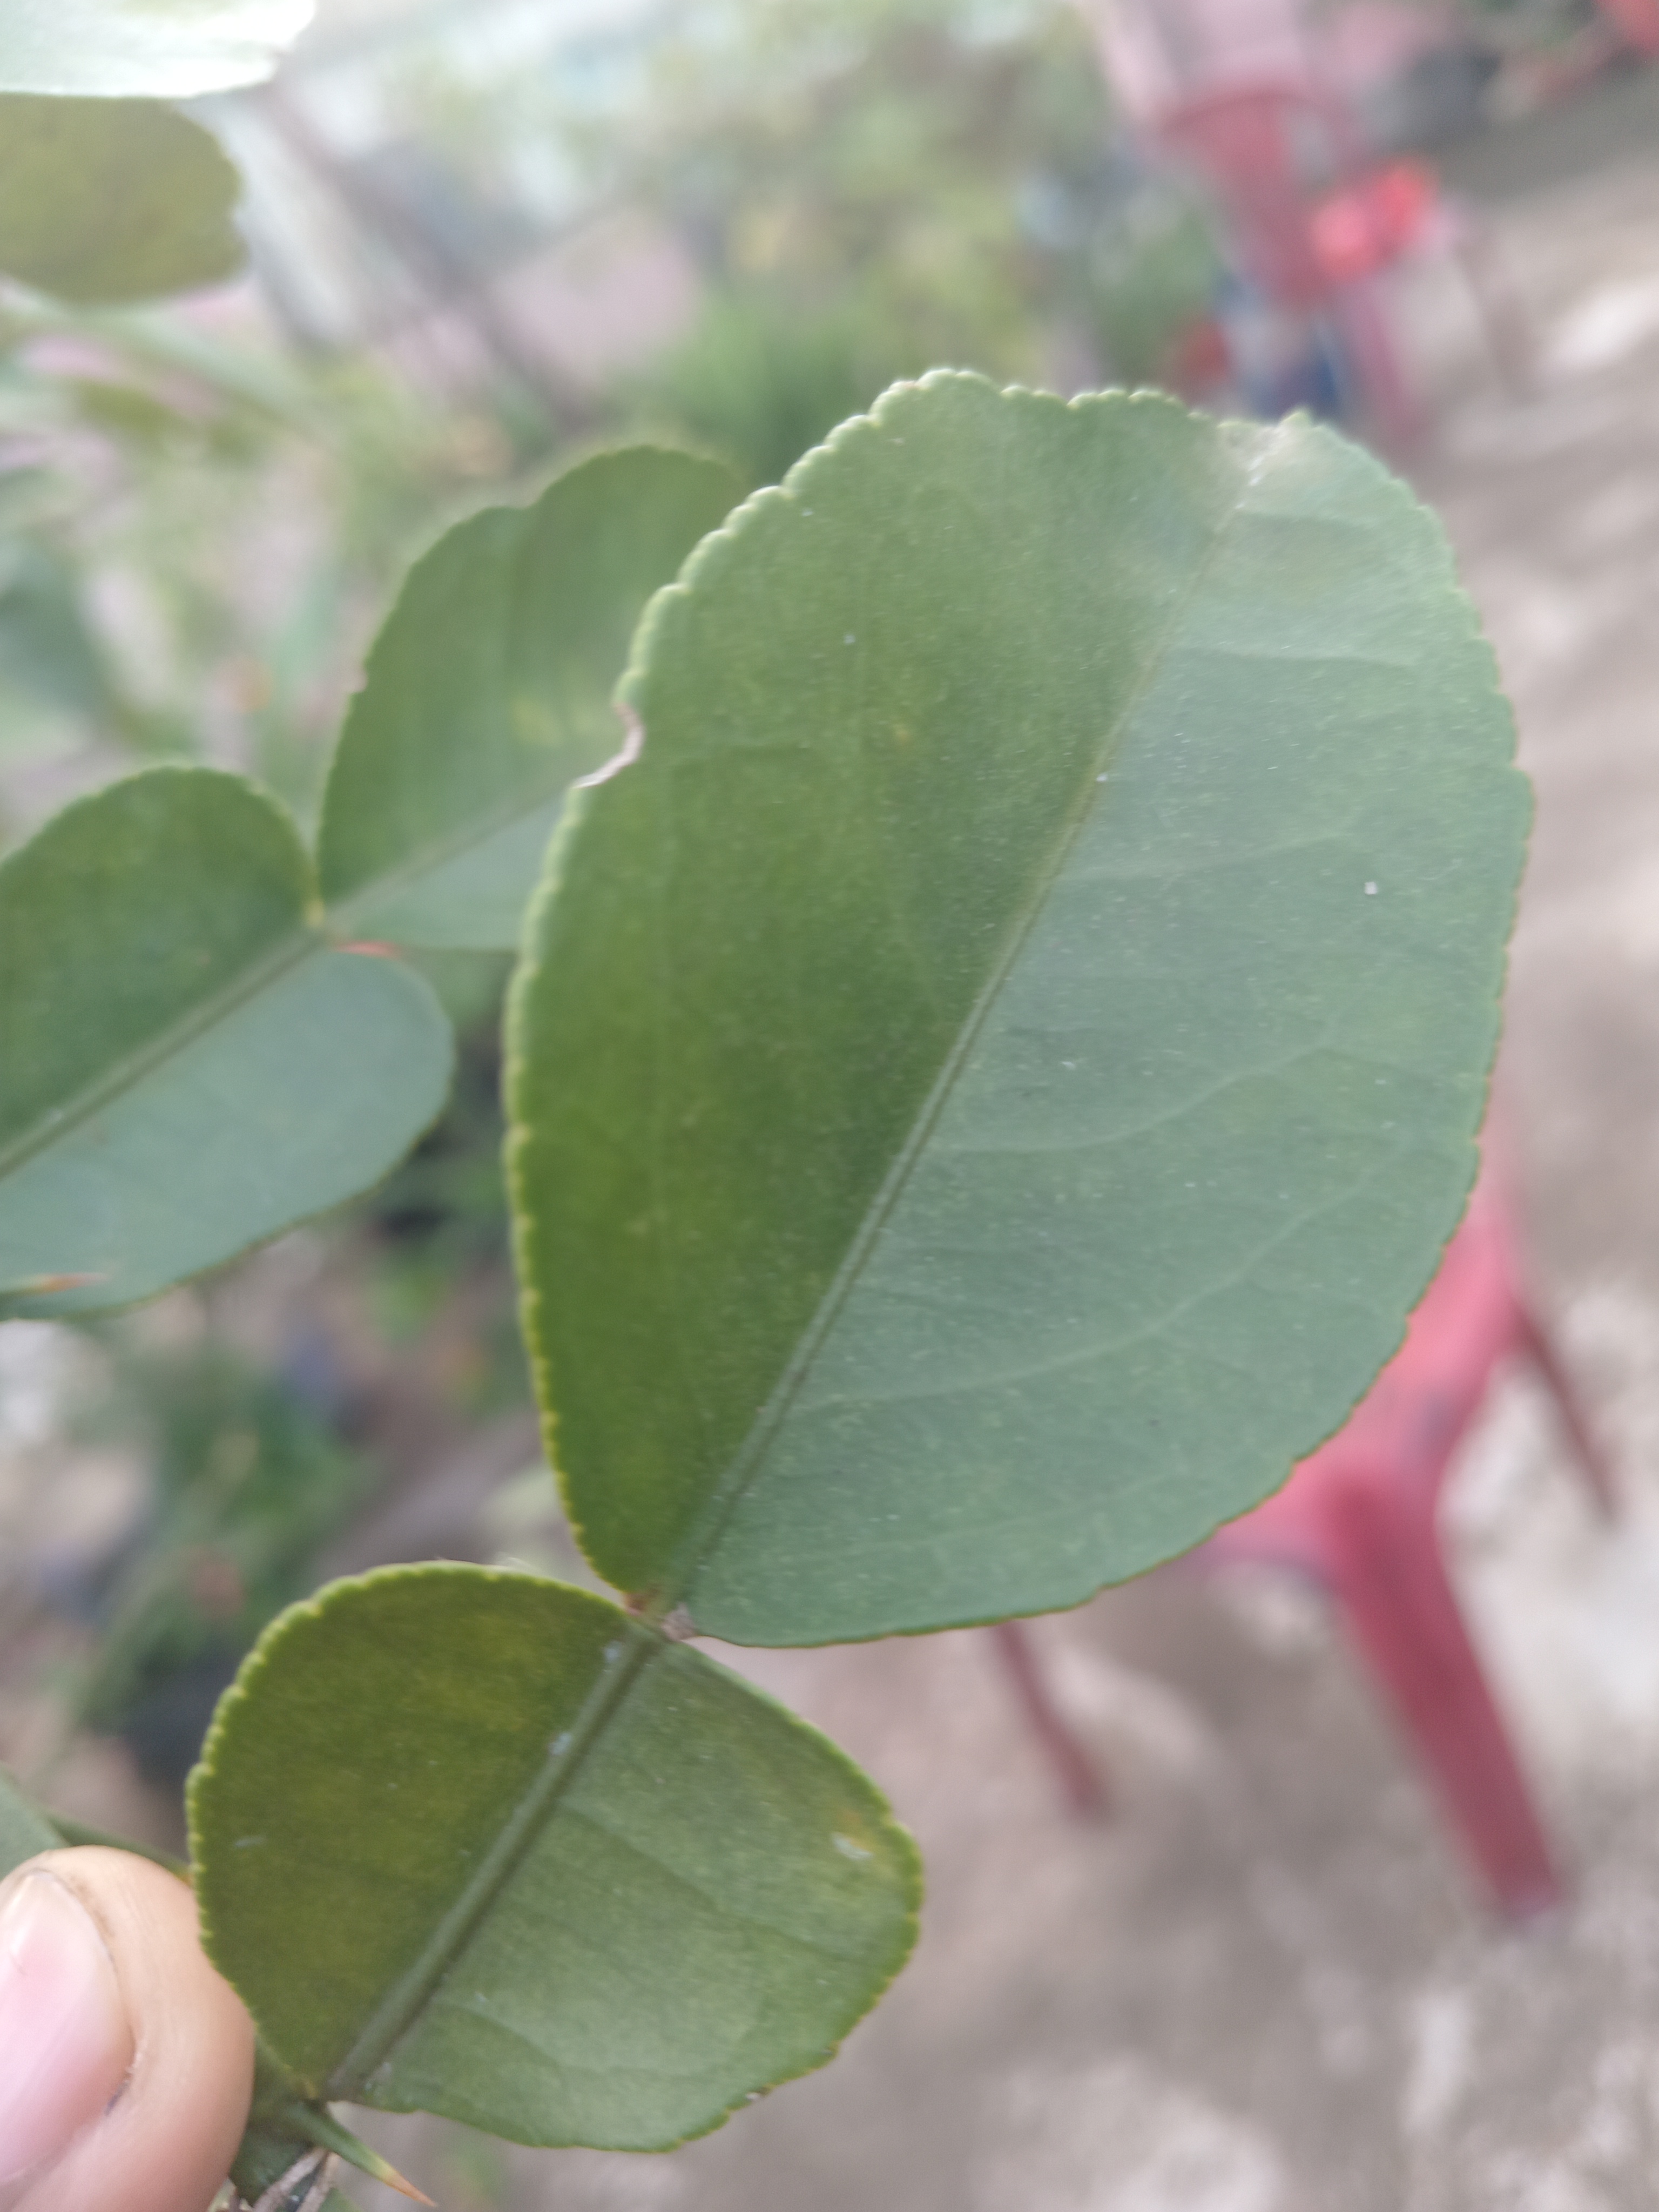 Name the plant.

lemon
